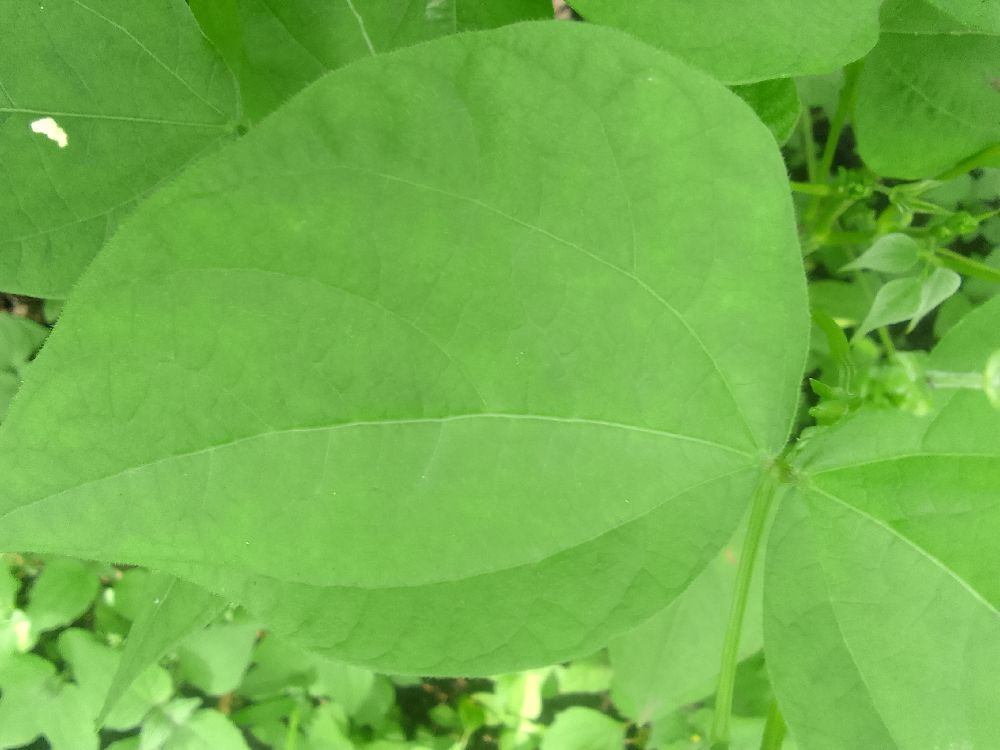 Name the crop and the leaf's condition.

common bean, healthy
